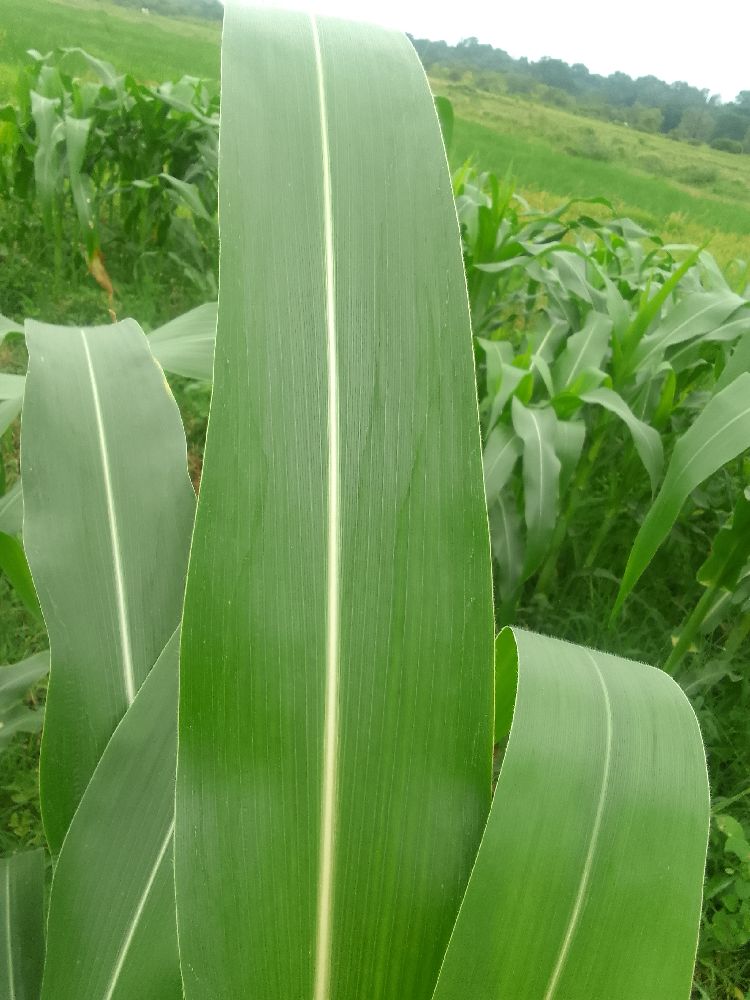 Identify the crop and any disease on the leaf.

maize, healthy
